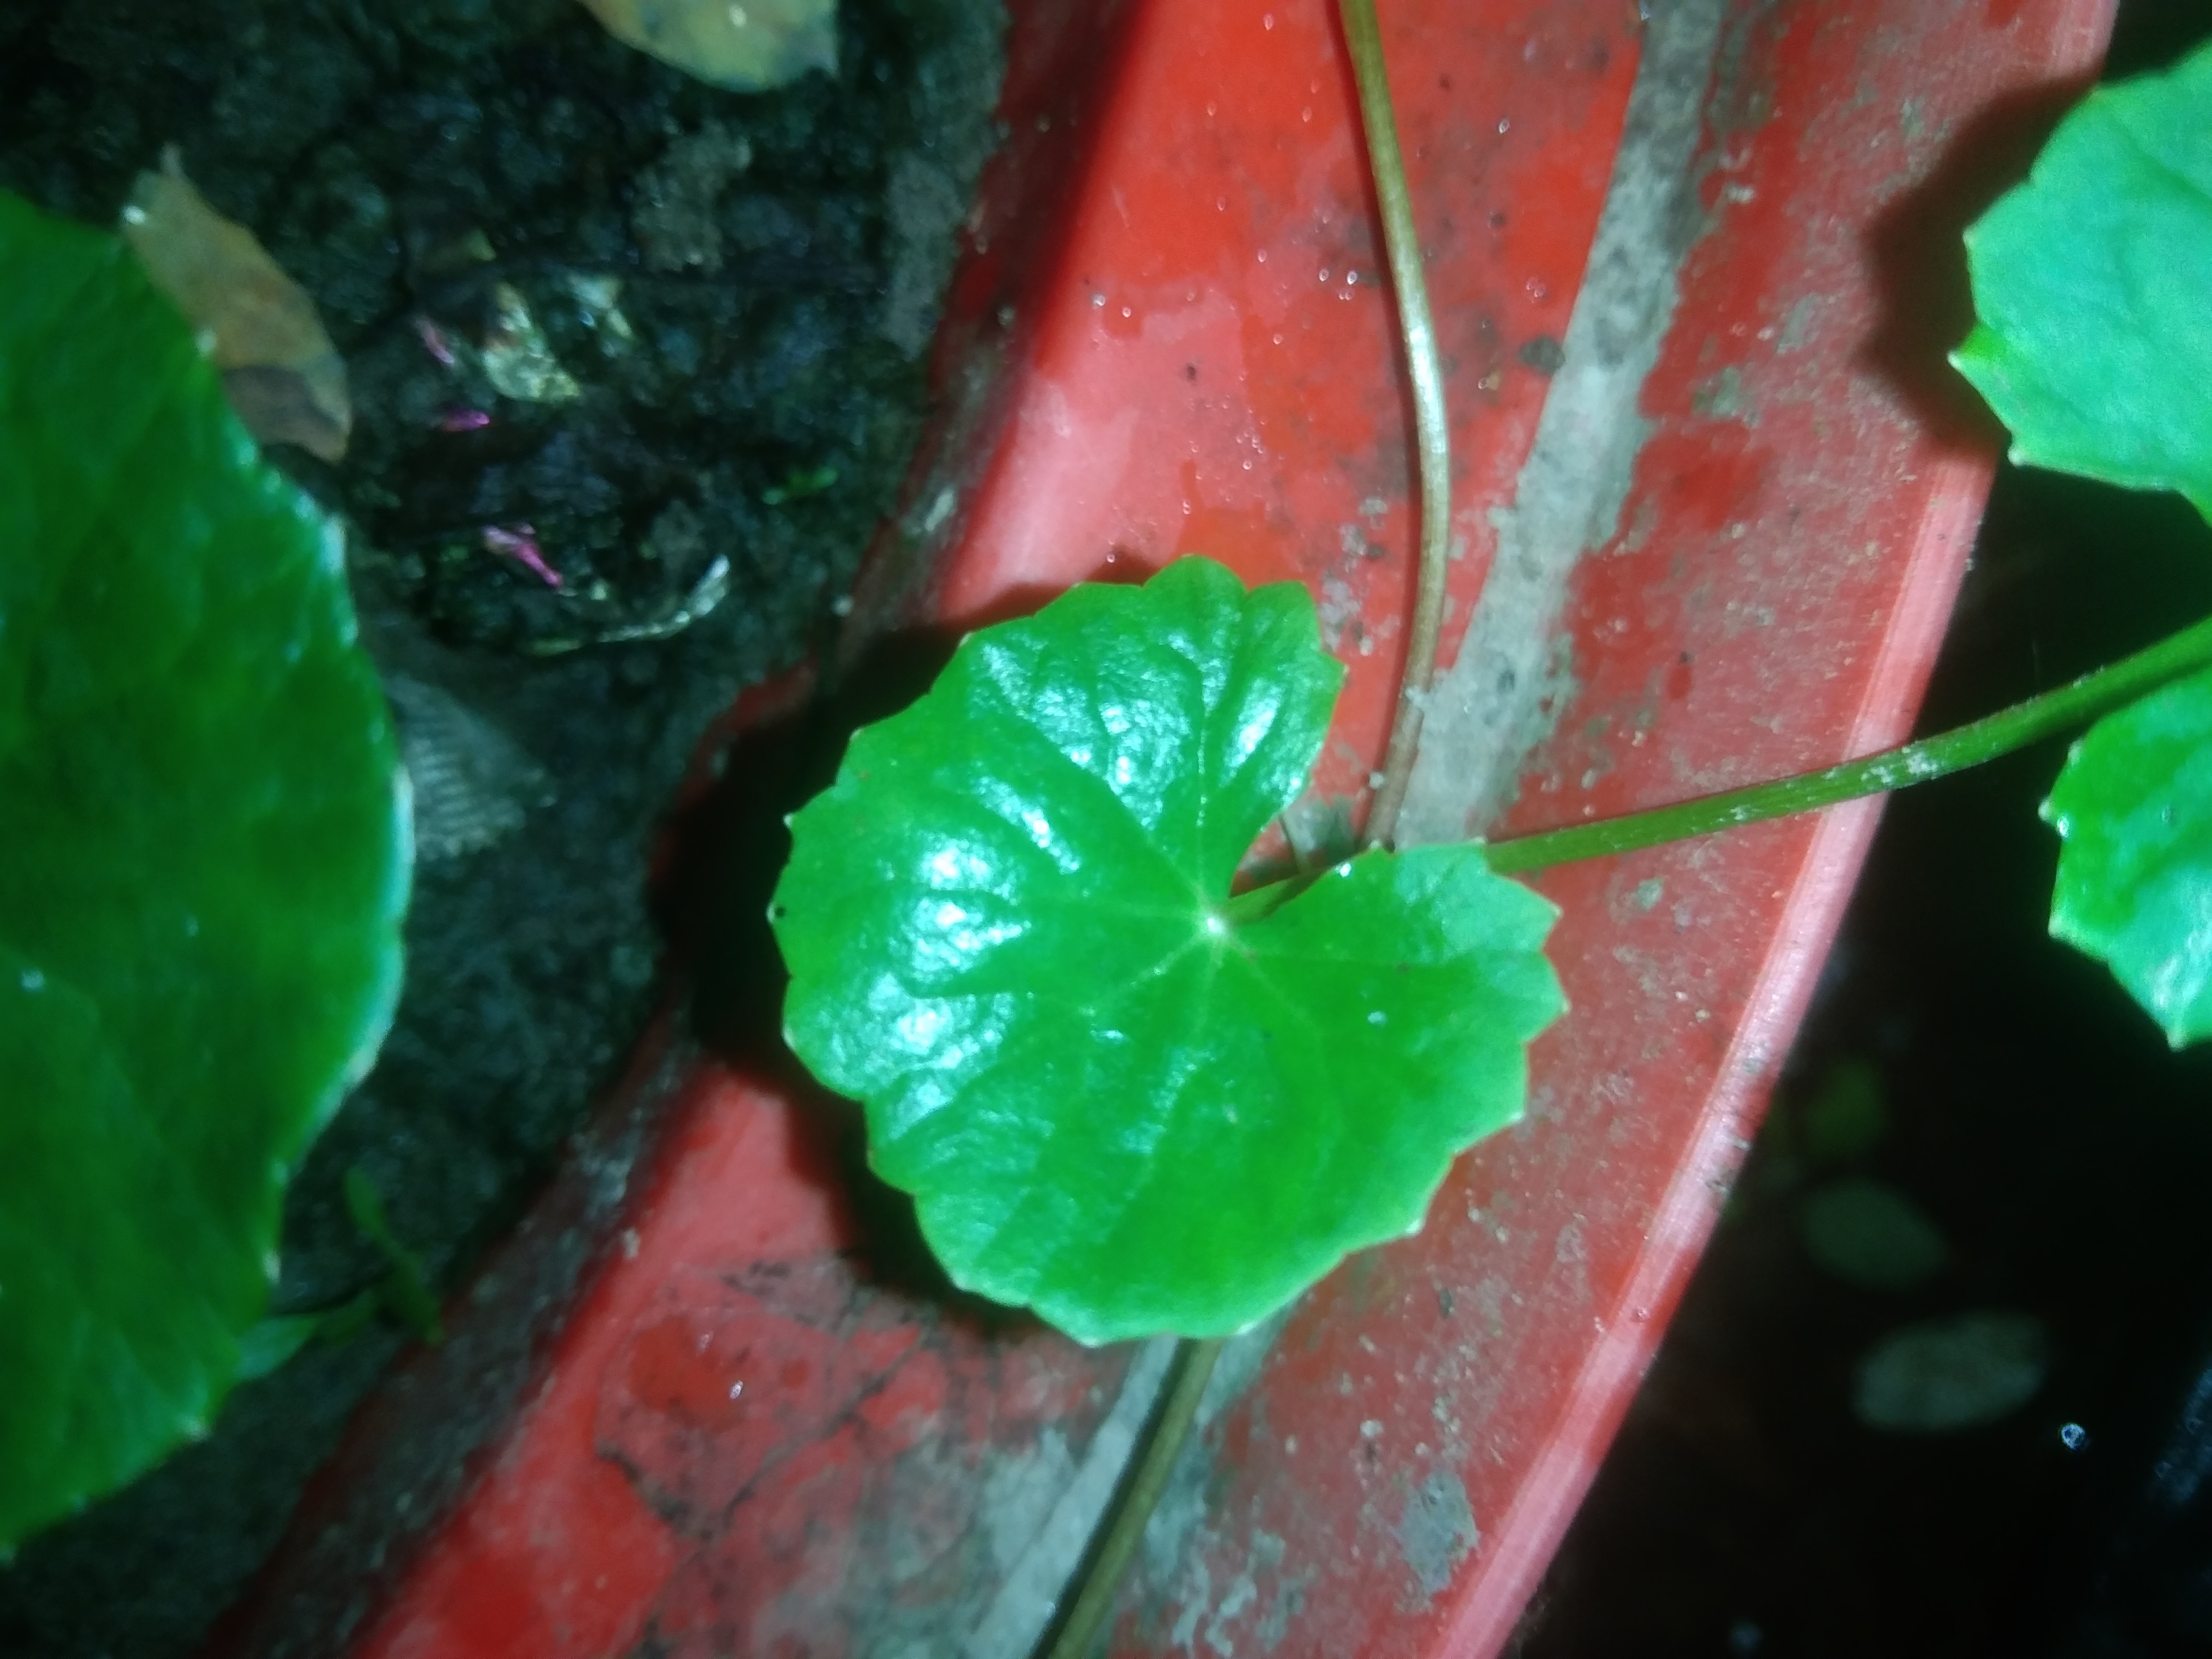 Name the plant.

thankuni
